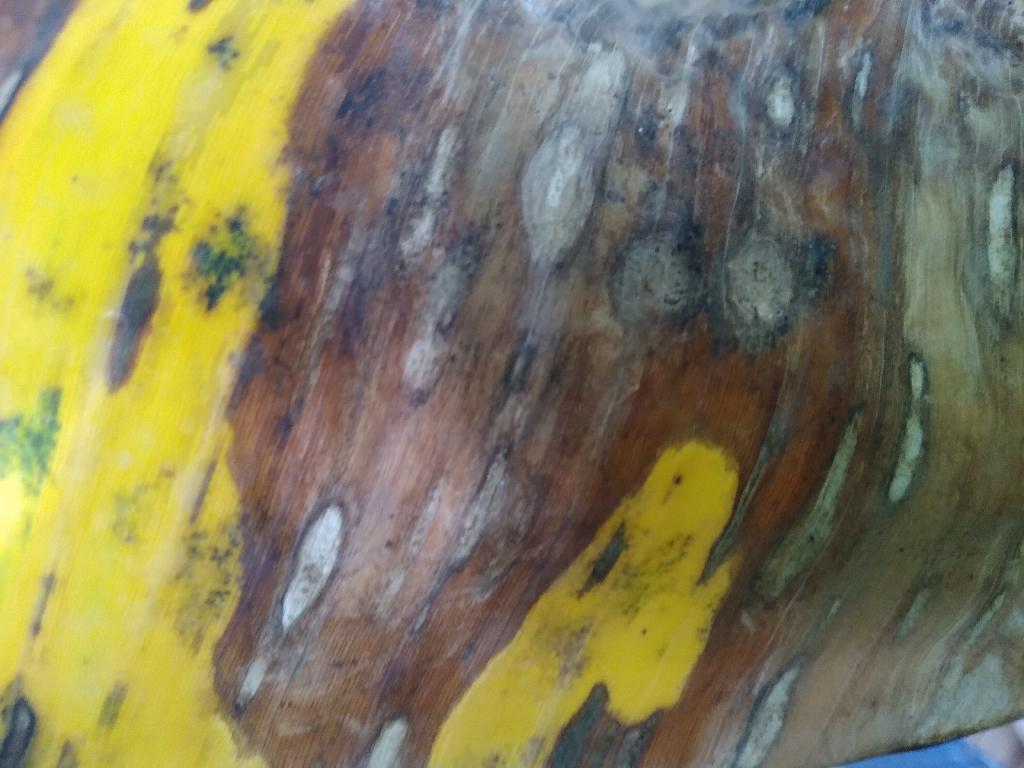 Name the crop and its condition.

banana, black sigatoka
